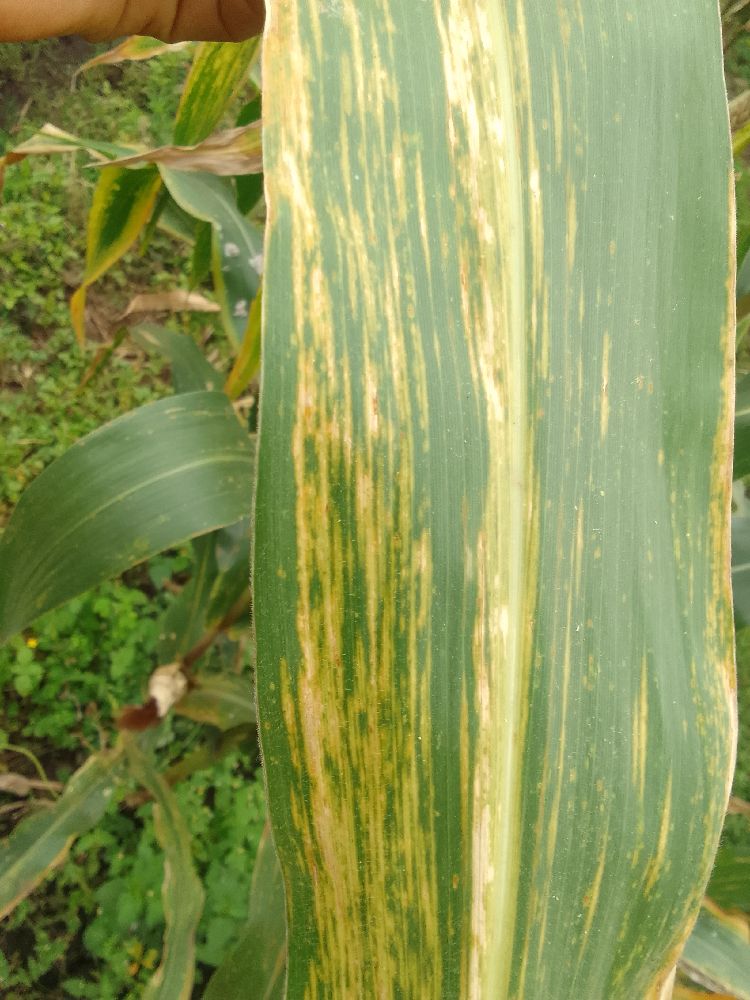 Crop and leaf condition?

maize, maize lethal necrosis
